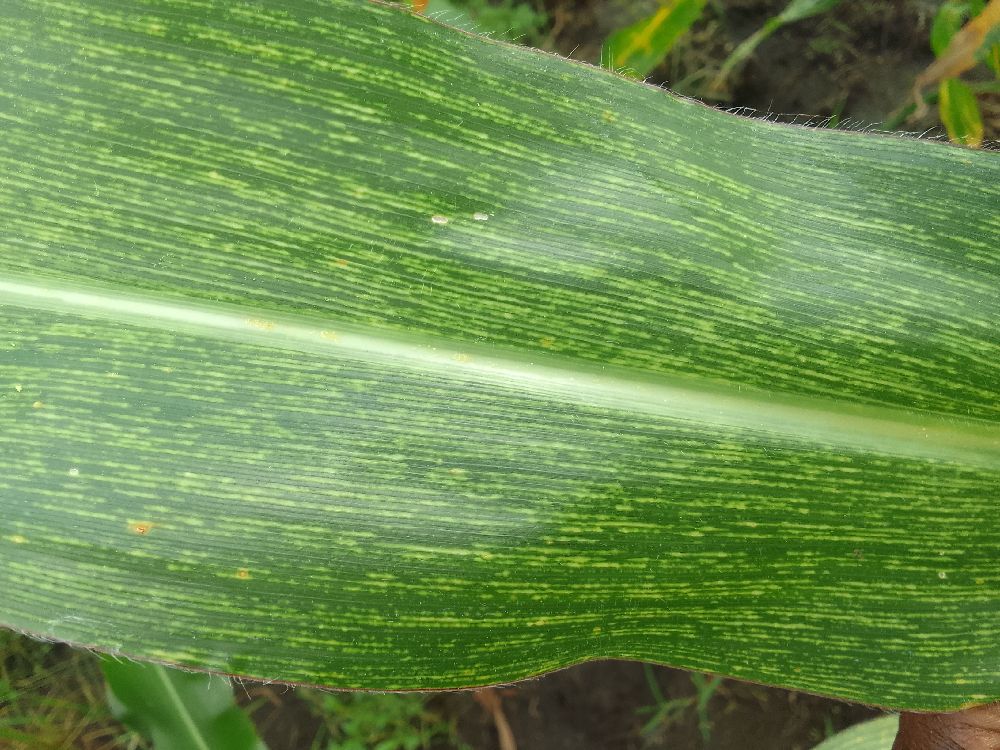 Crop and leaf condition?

maize, maize streak virus
